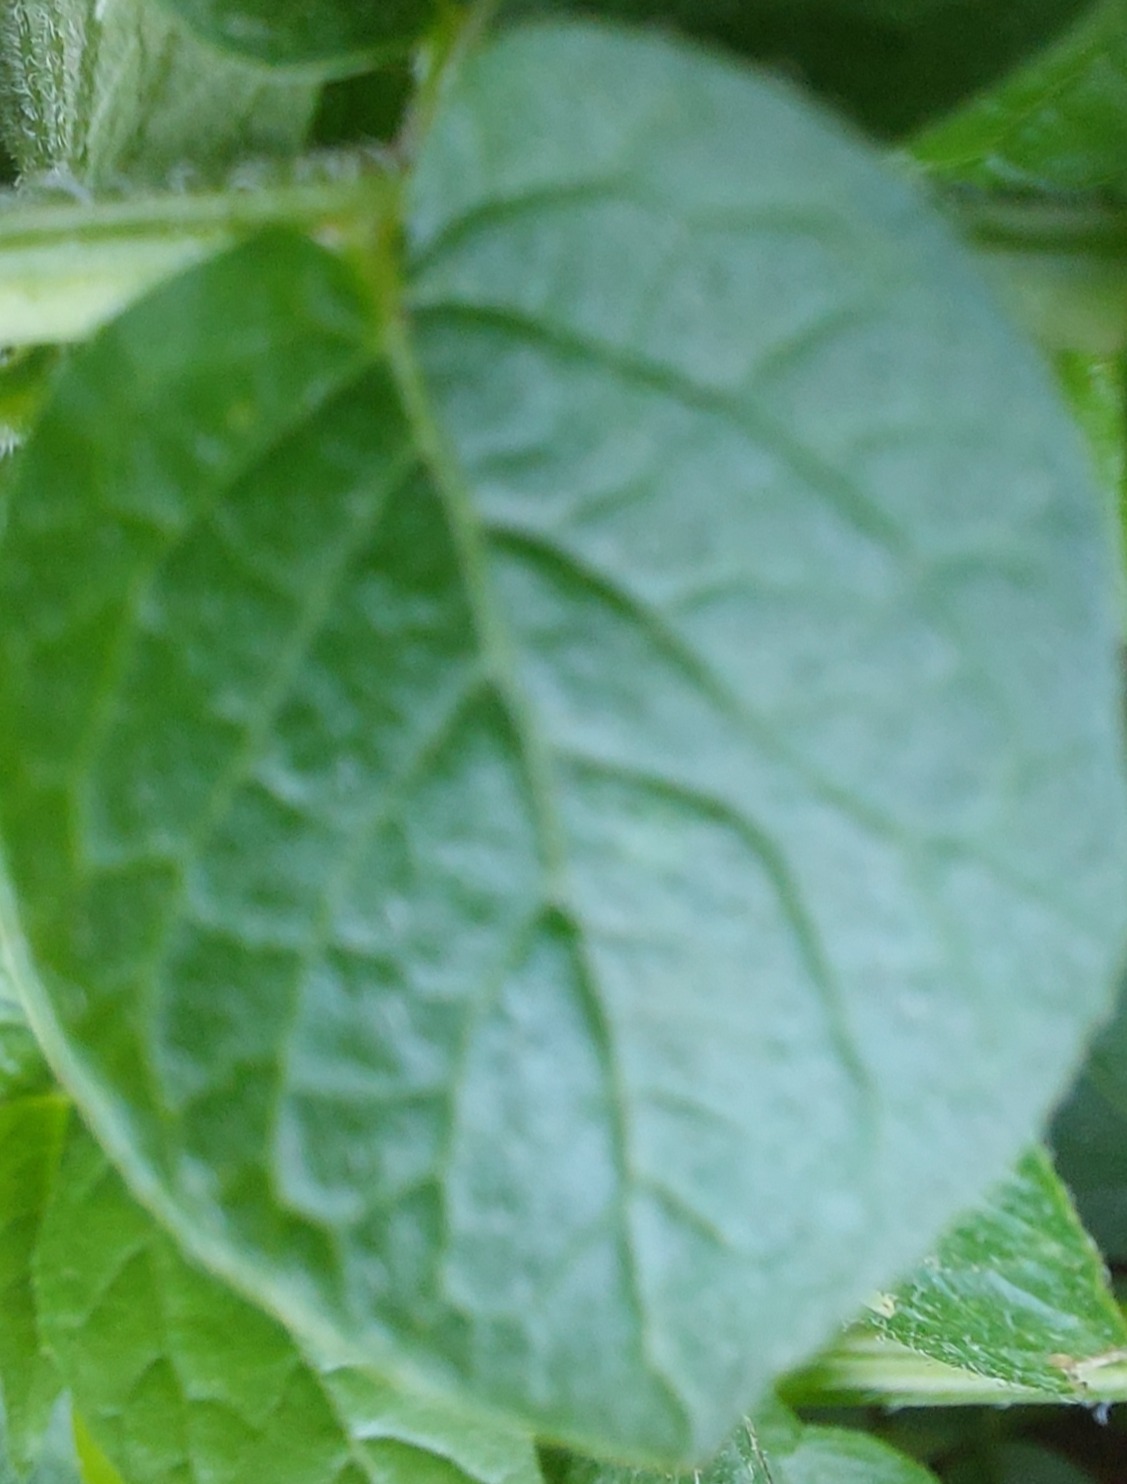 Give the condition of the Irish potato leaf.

healthy
